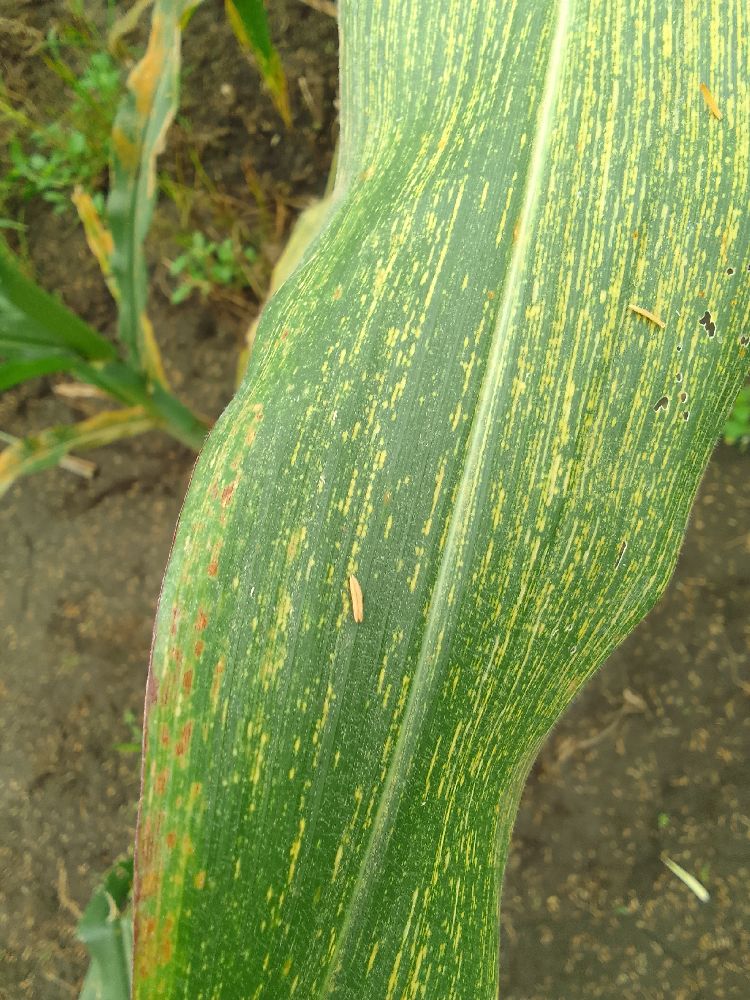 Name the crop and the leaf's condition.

maize, maize streak virus
